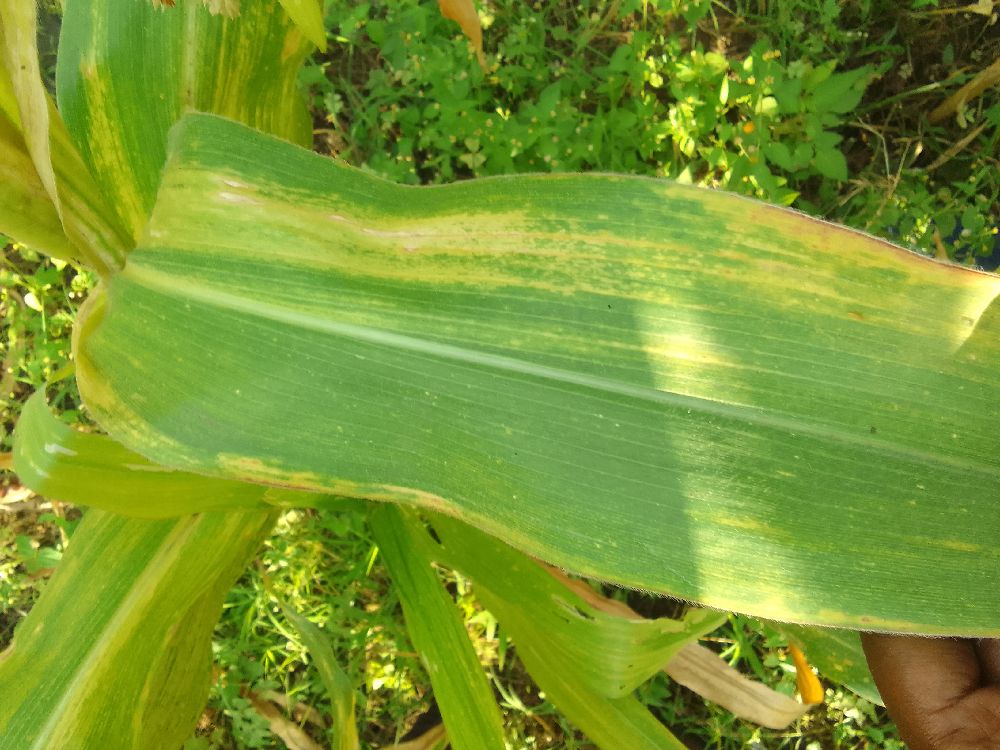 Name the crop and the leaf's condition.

maize, maize lethal necrosis
